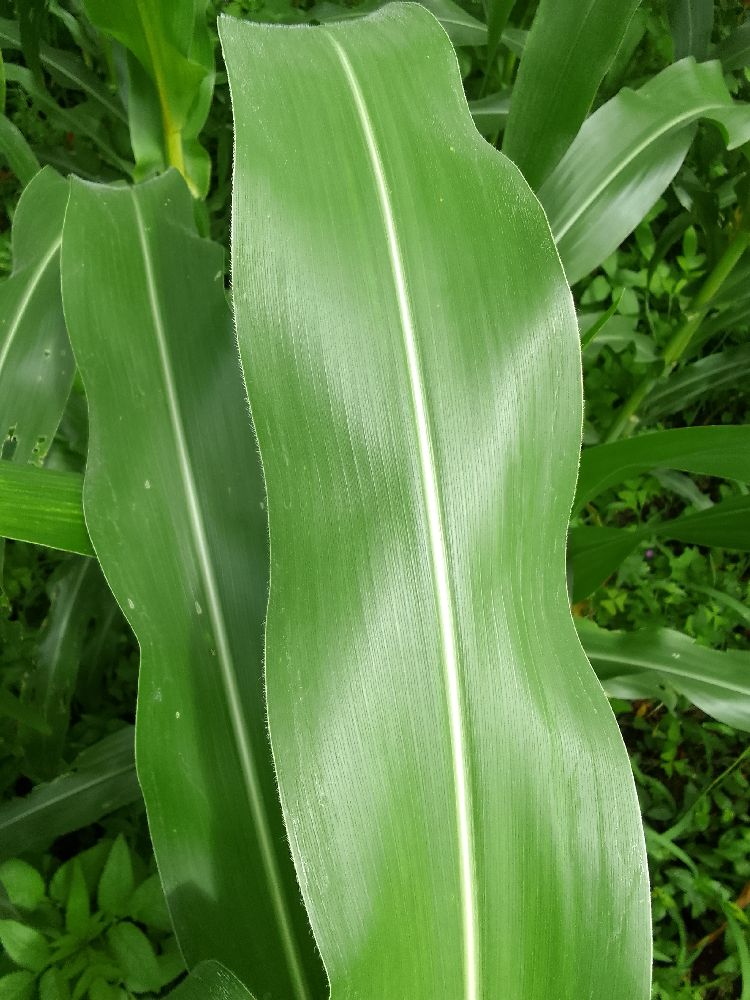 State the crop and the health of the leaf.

maize, healthy
